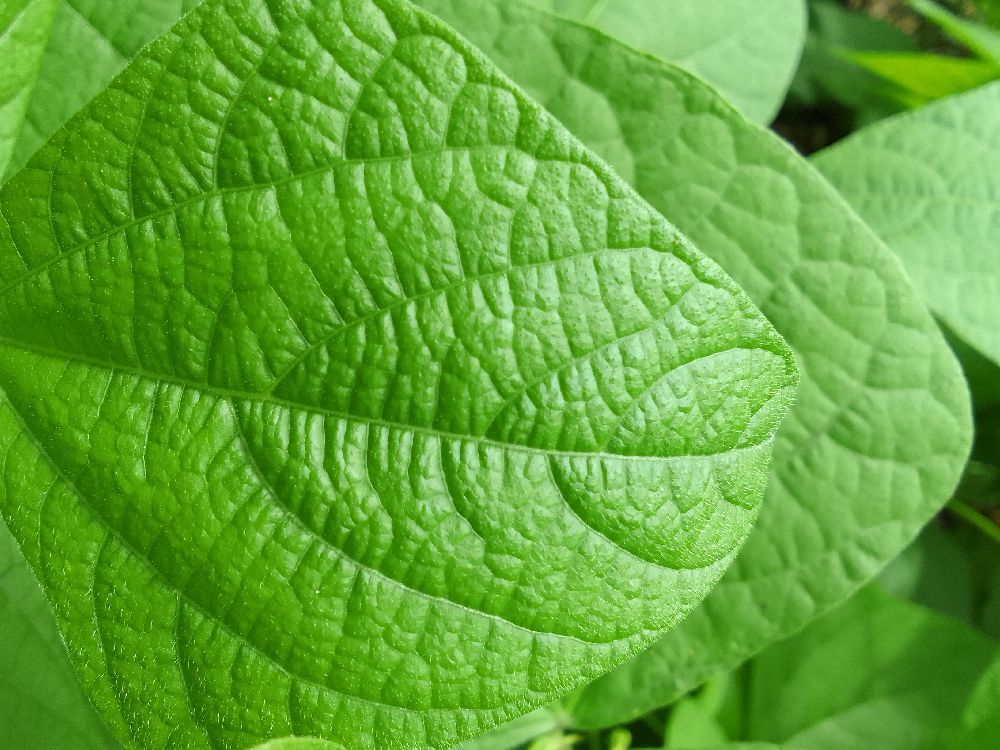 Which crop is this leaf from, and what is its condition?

common bean, healthy
